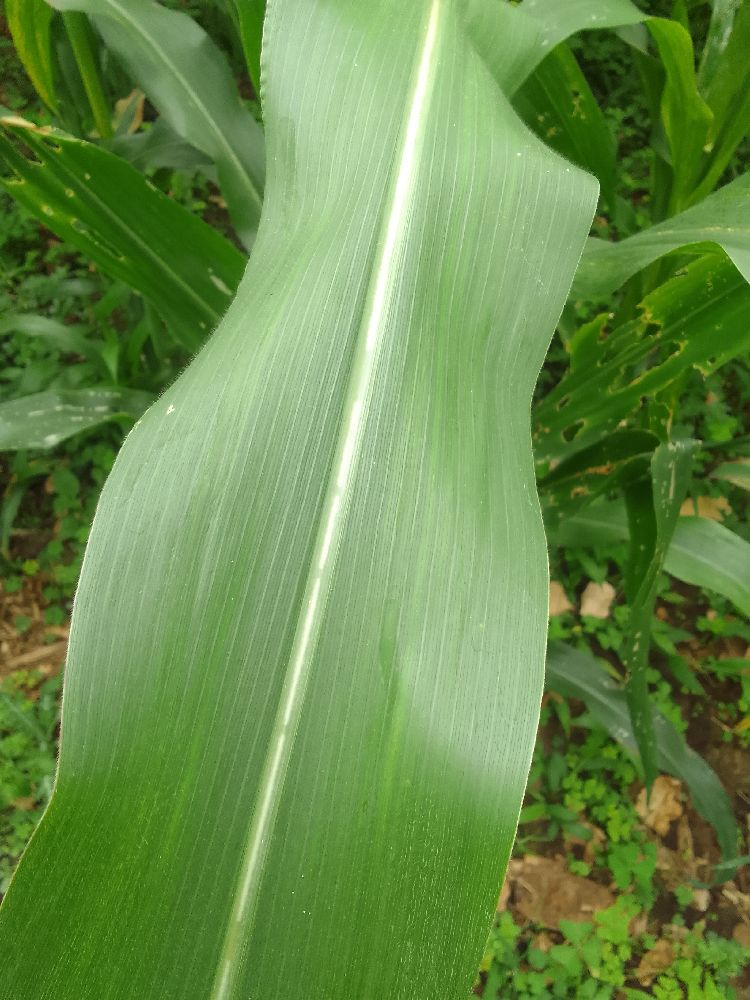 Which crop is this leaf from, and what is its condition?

maize, healthy
